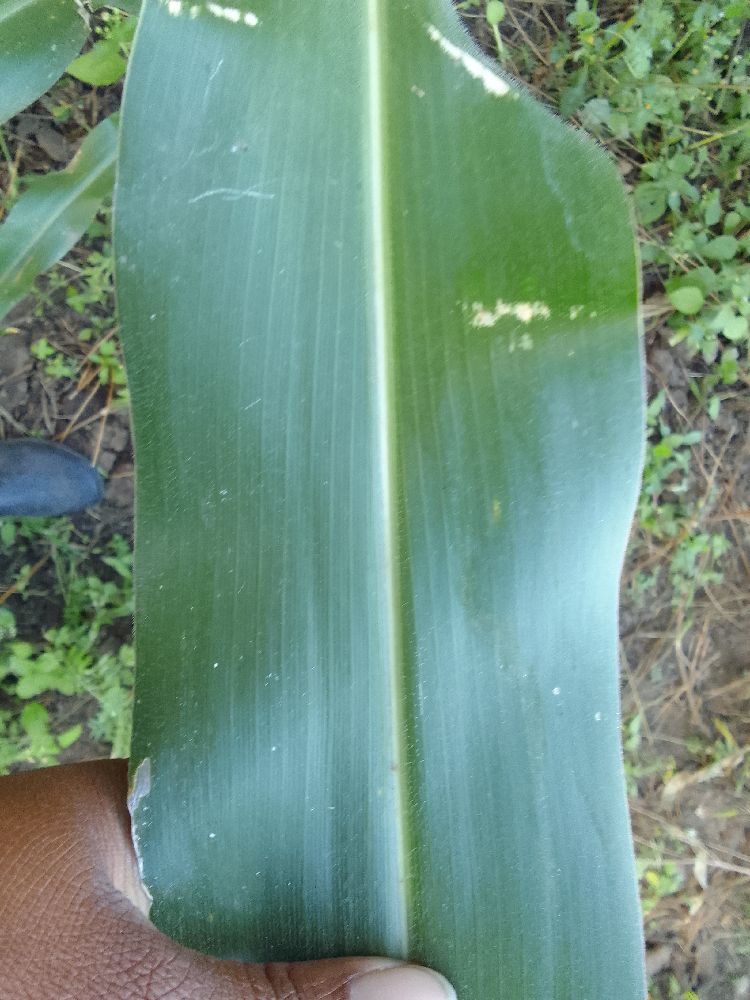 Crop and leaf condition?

maize, healthy
